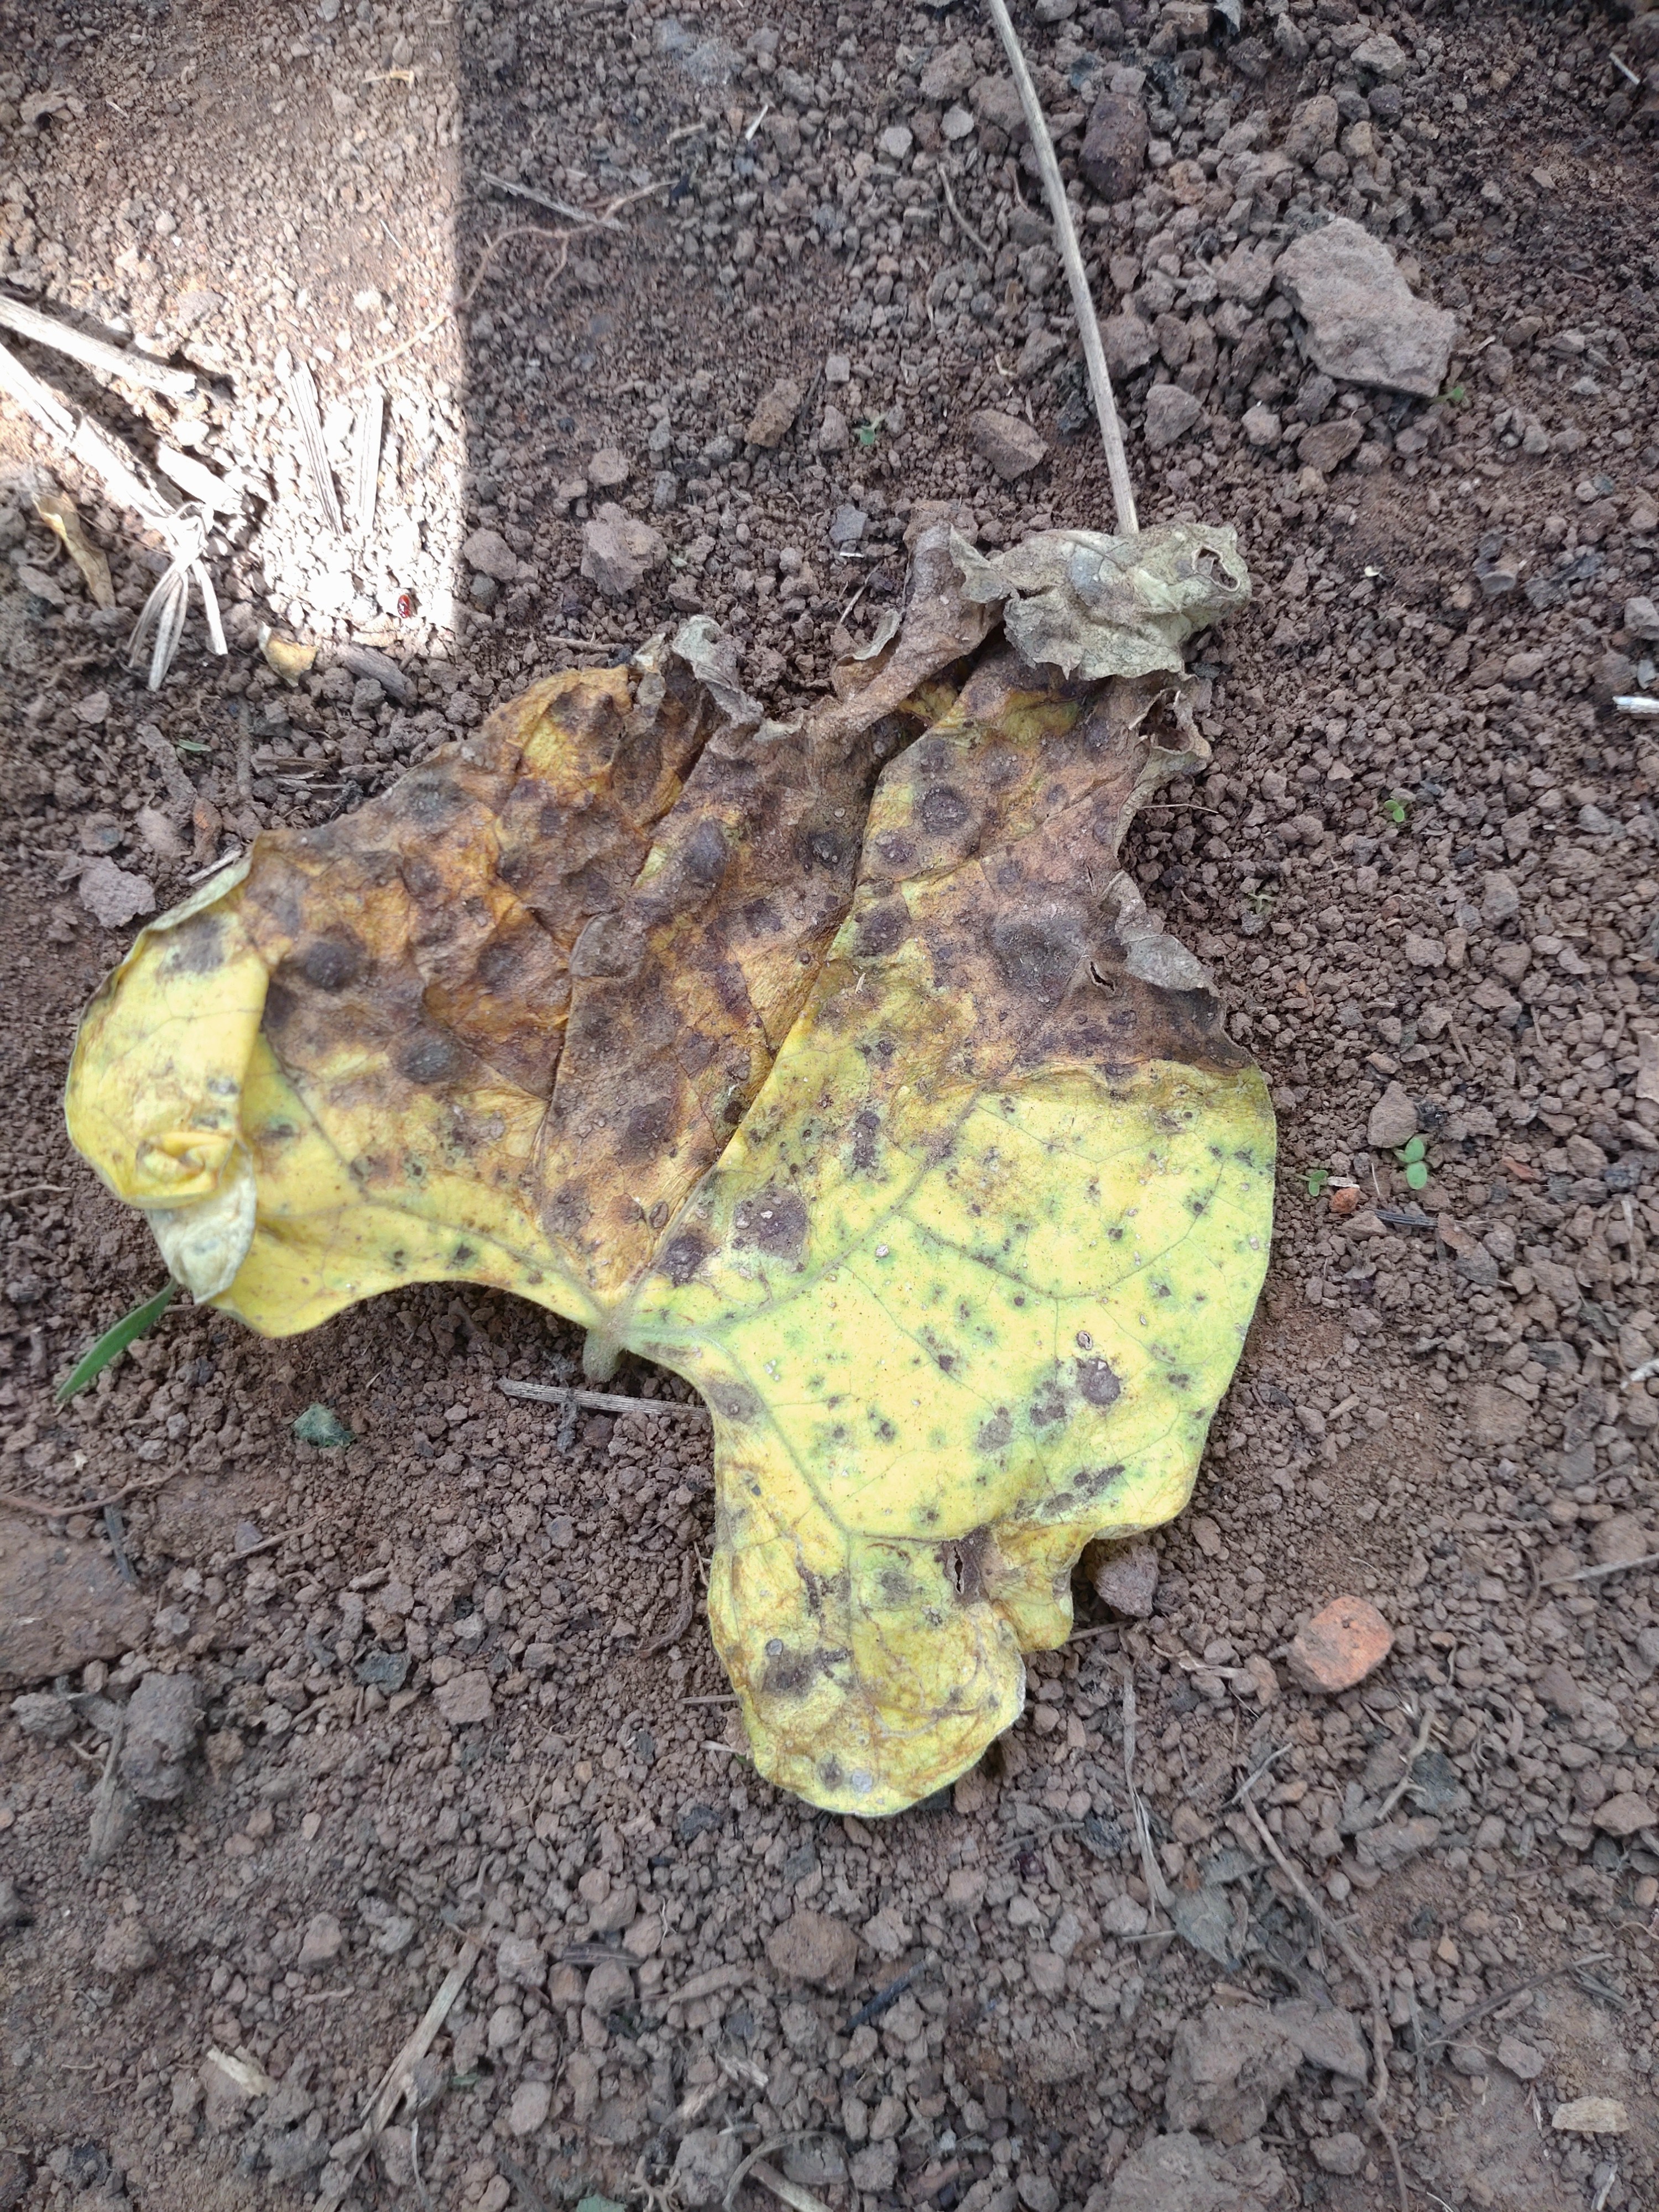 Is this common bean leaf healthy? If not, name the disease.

anthracnose
